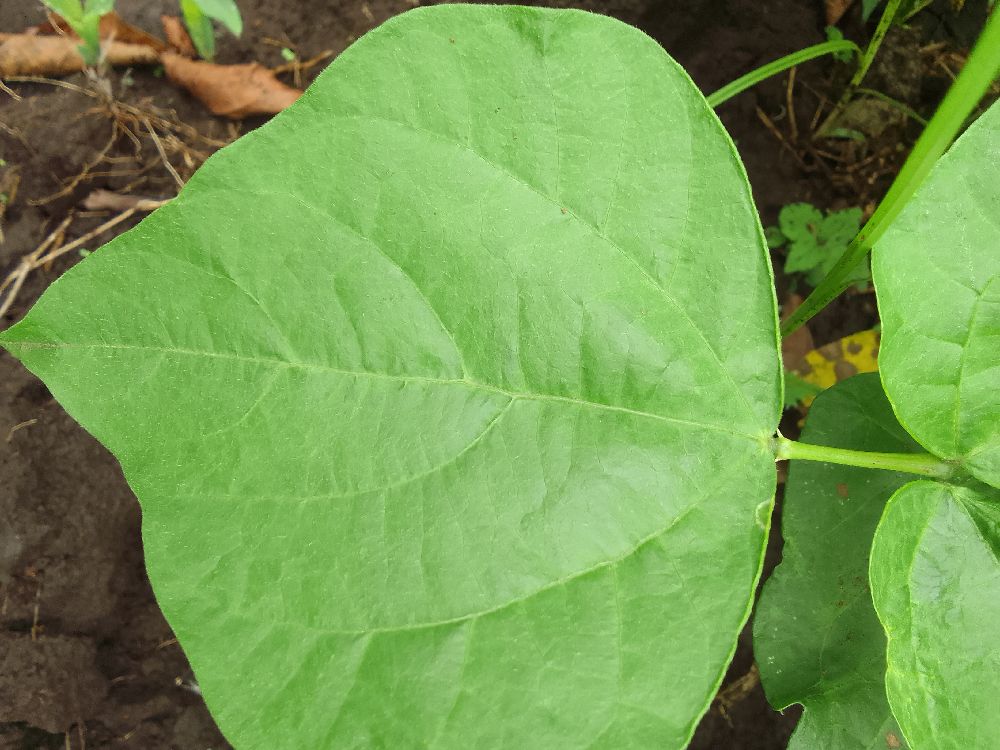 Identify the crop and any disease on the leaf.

common bean, healthy
